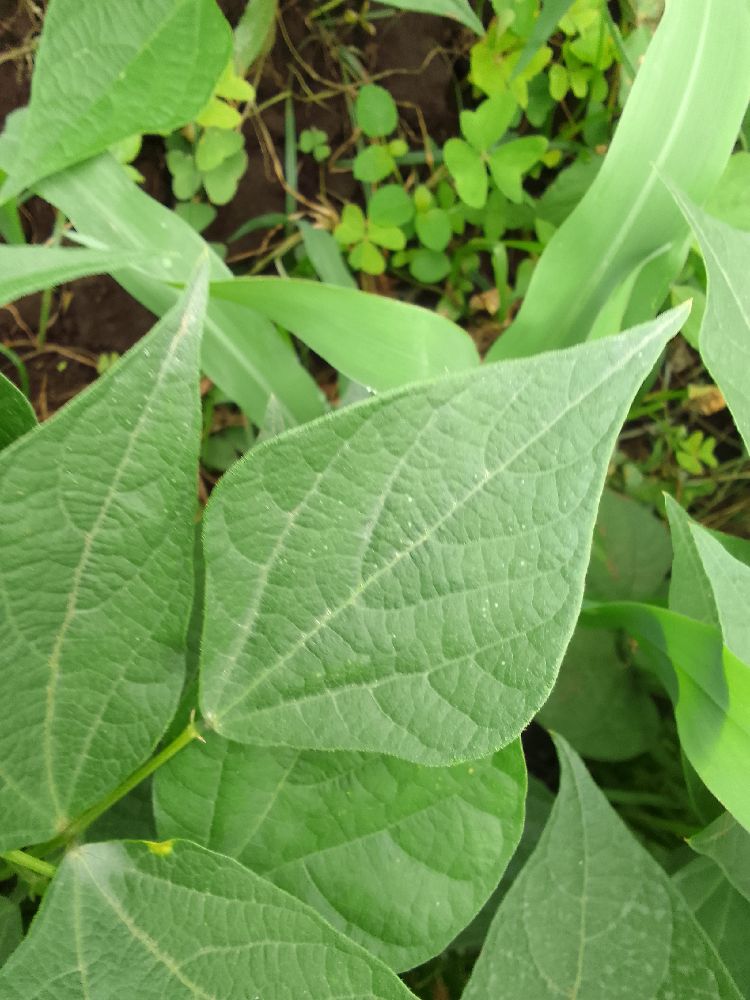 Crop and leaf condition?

common bean, healthy
